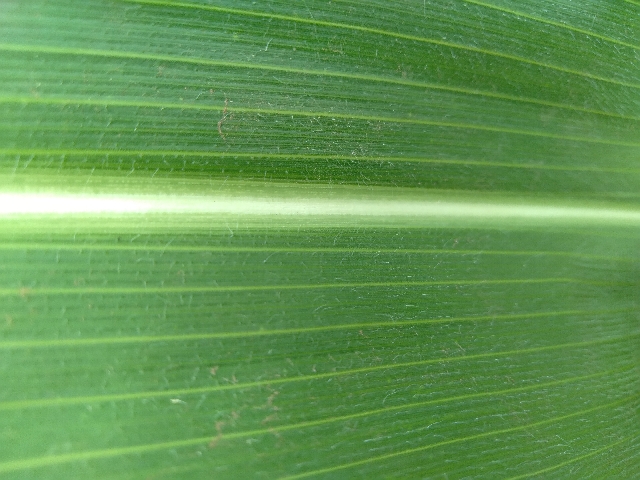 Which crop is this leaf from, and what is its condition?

maize, healthy
